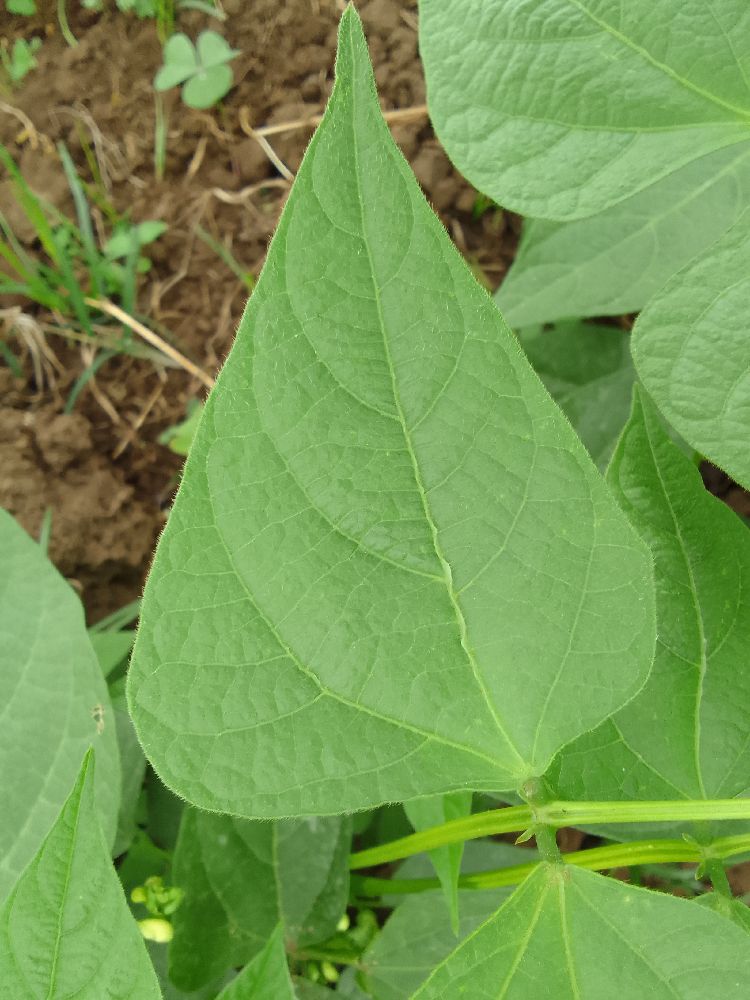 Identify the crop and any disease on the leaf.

common bean, healthy
